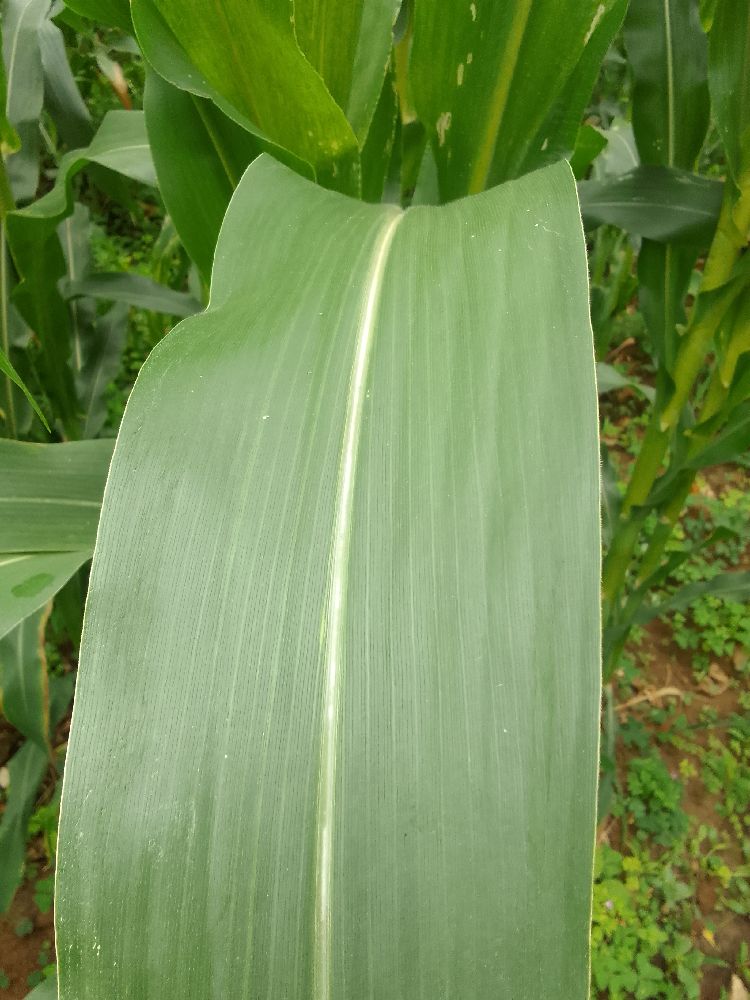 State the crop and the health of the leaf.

maize, healthy
